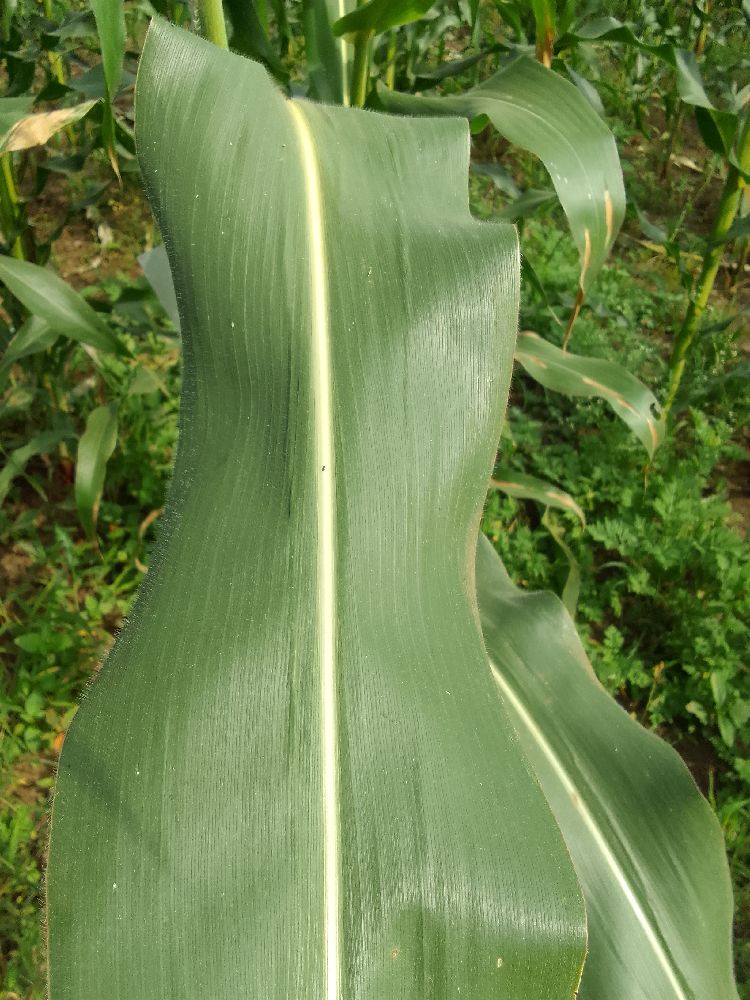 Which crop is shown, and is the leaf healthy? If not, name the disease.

maize, healthy
